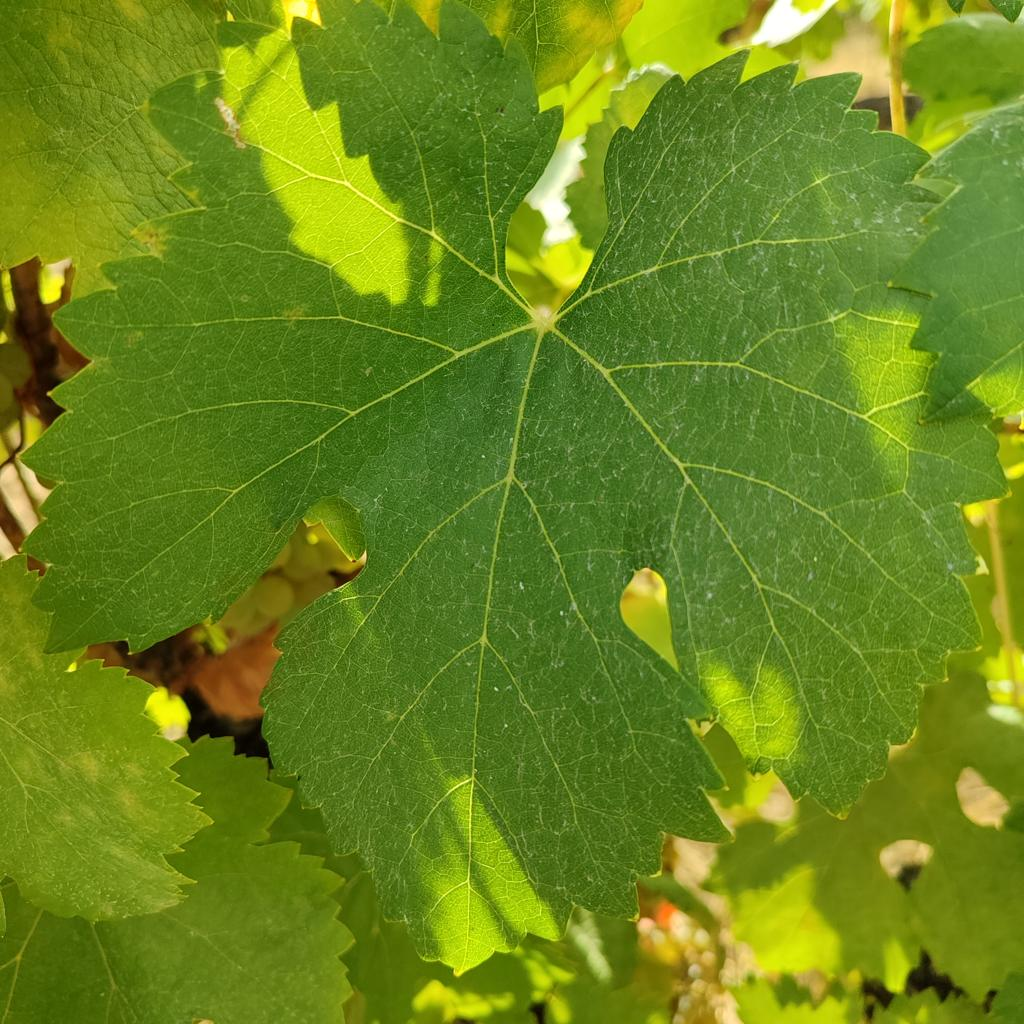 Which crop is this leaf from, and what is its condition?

grapevine, healthy
